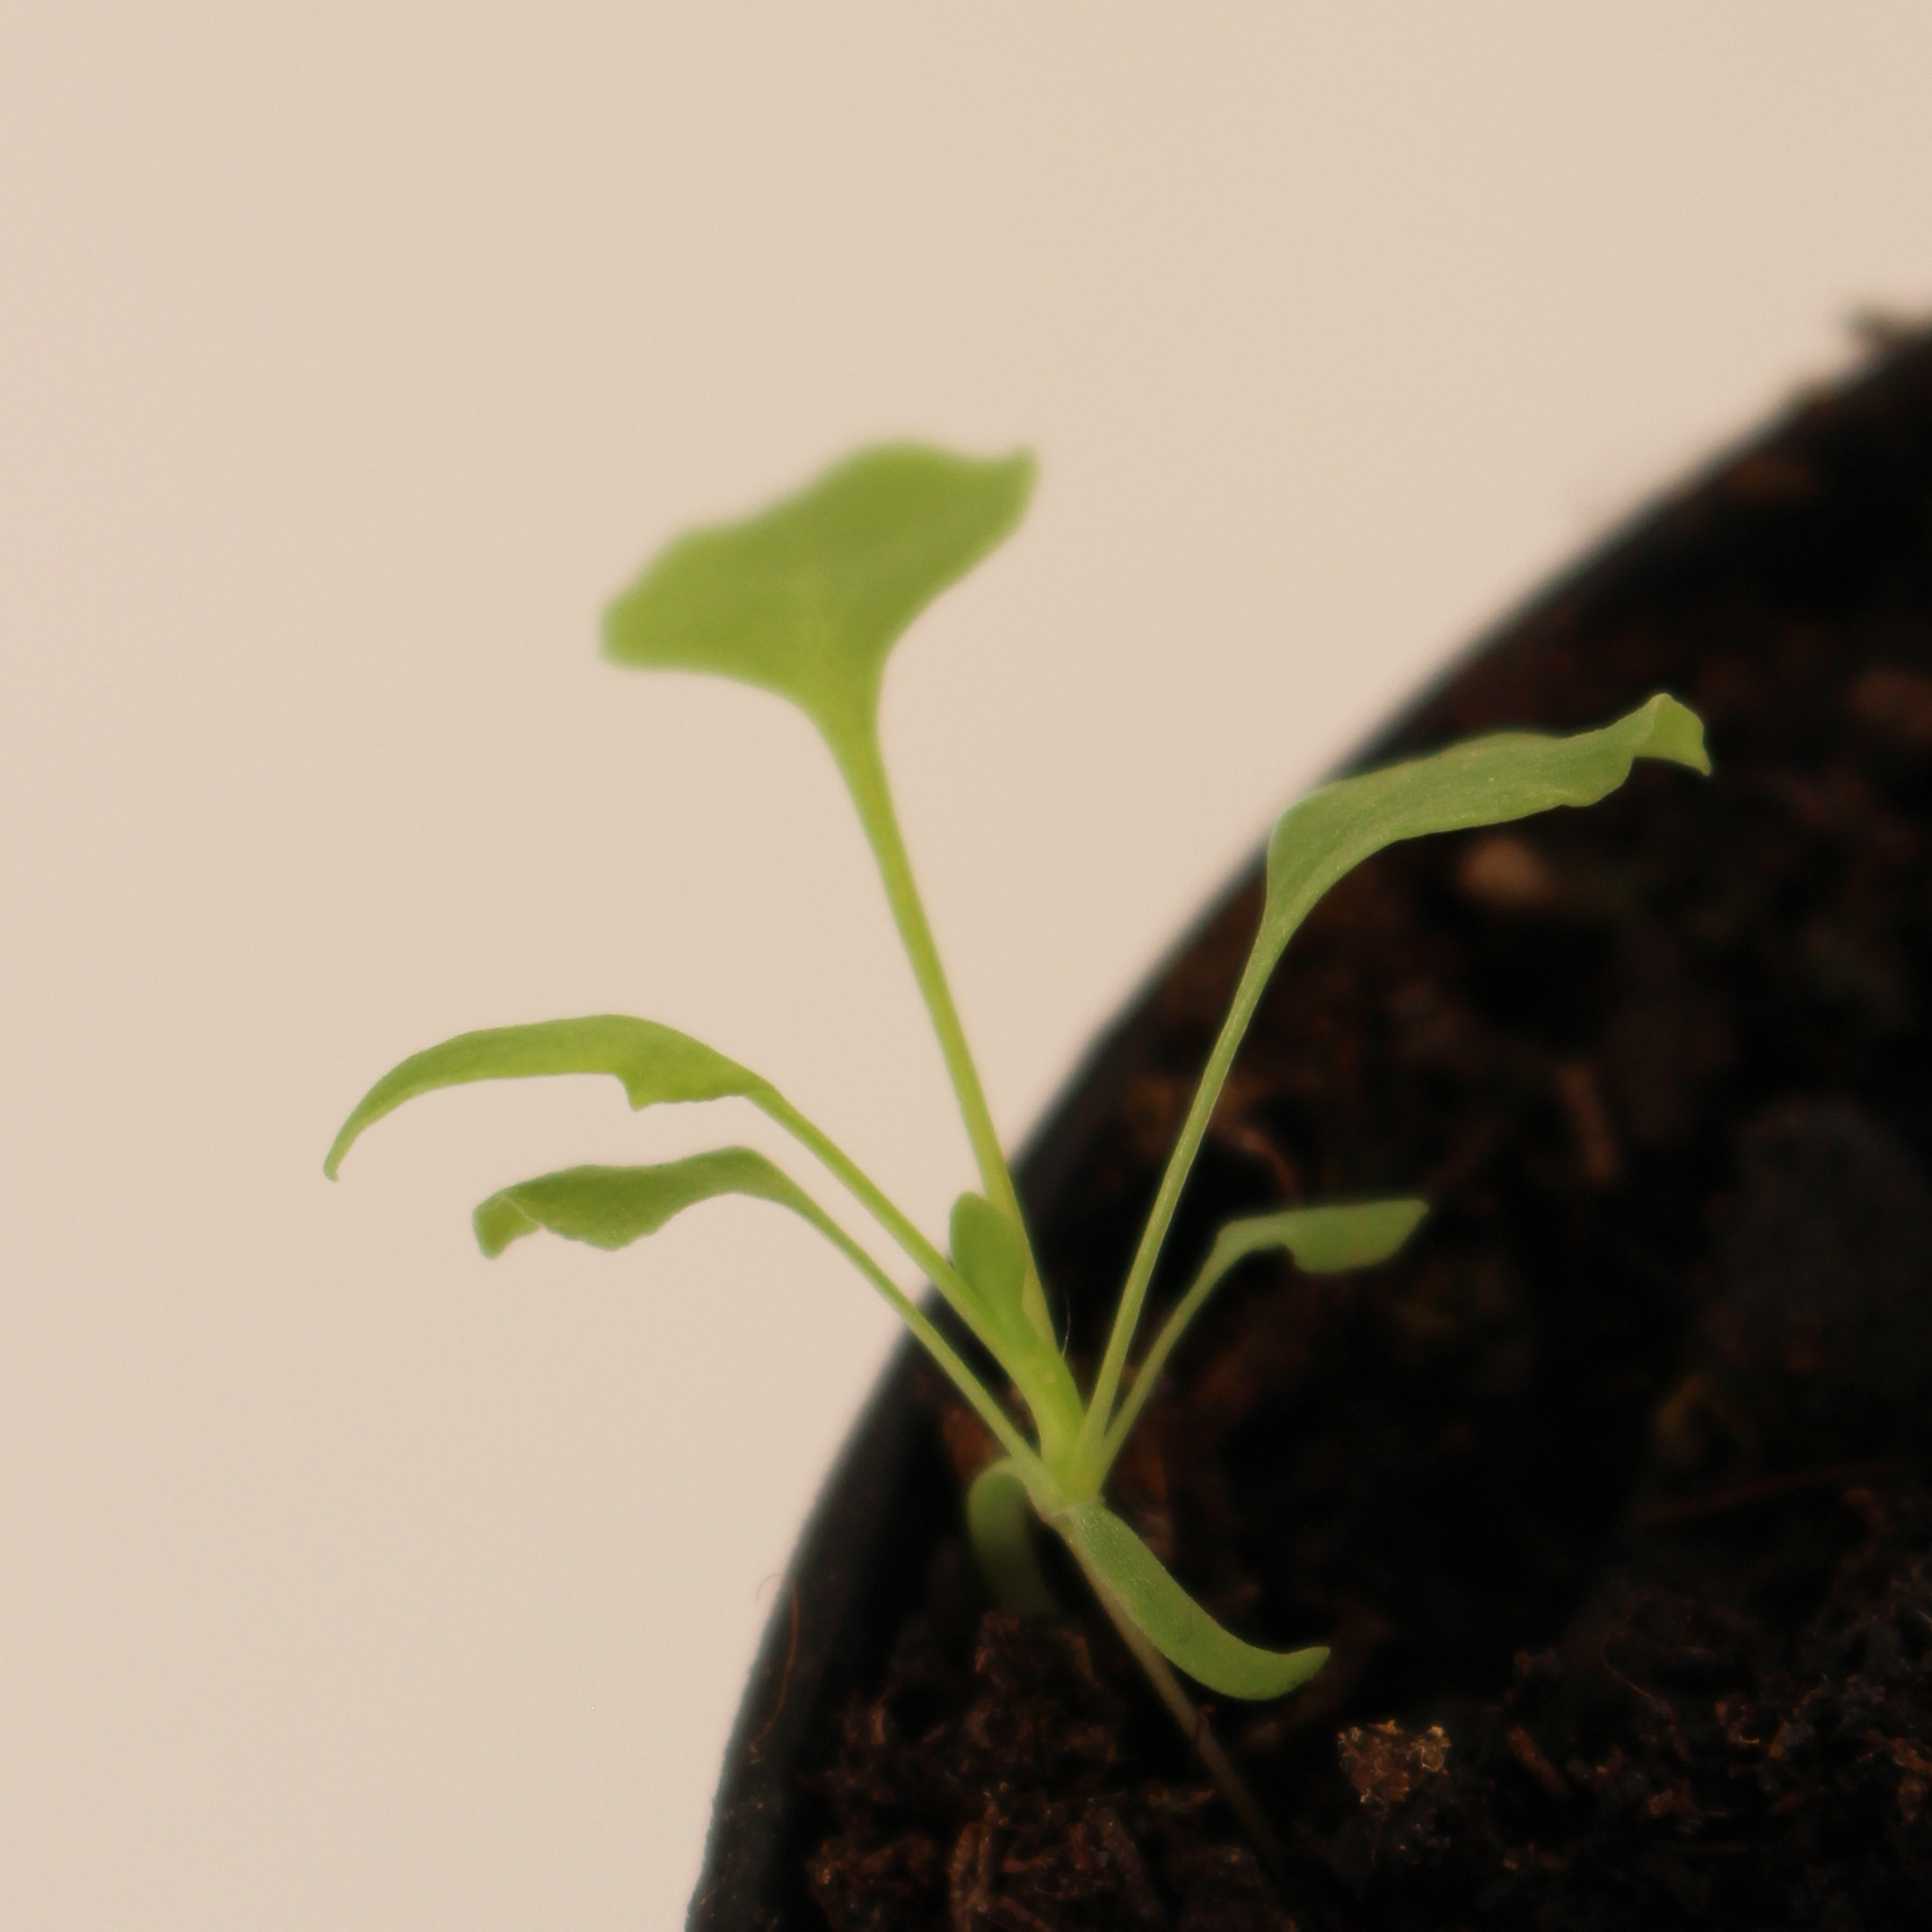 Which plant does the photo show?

Papaver rhoeas
